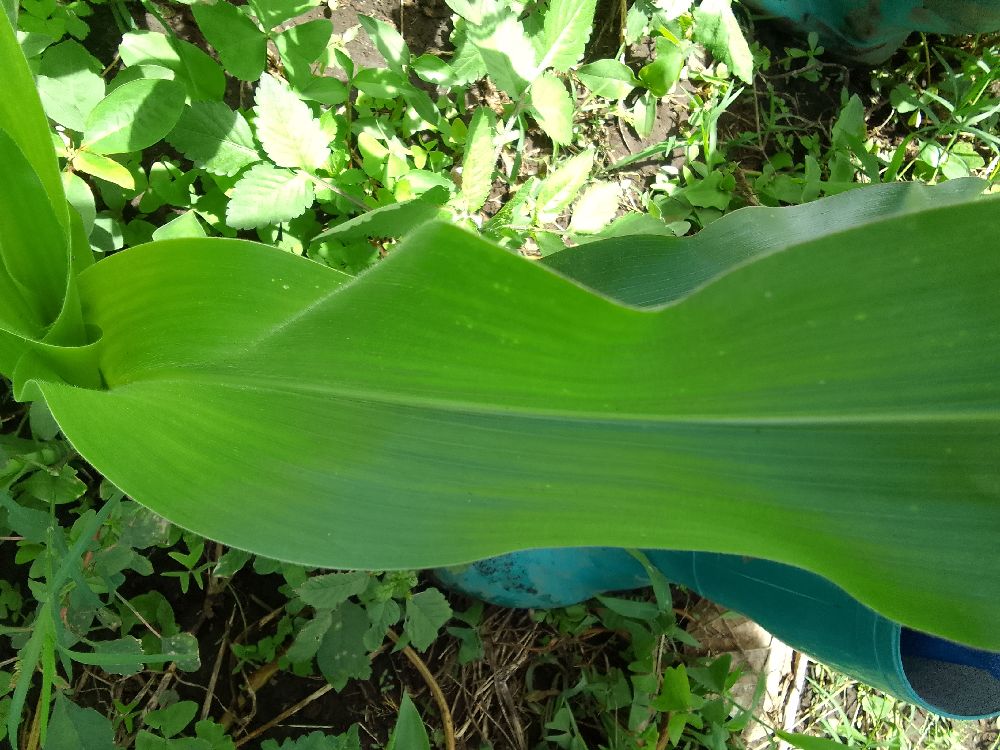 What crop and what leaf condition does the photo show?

maize, healthy
